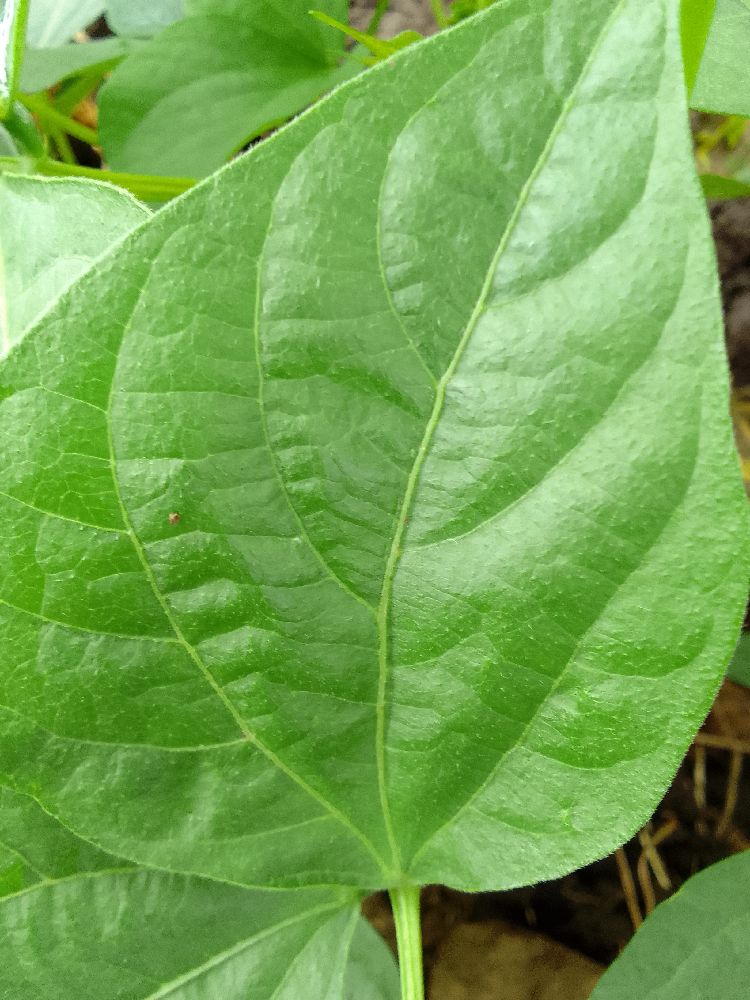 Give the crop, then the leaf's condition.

common bean, healthy
